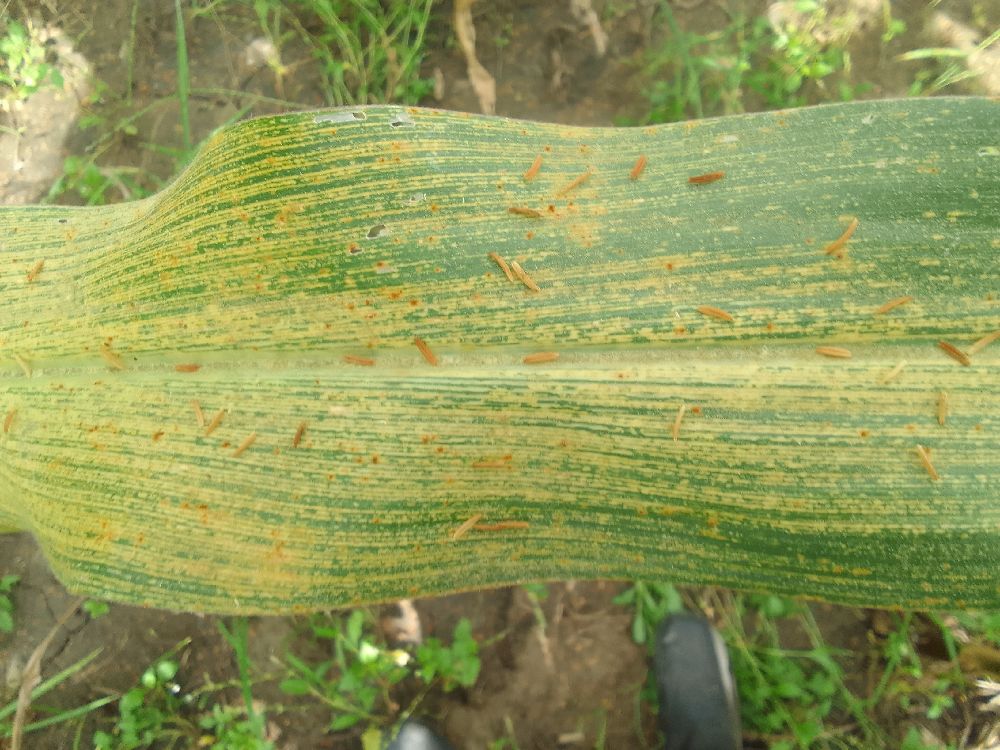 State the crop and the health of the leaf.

maize, maize streak virus
